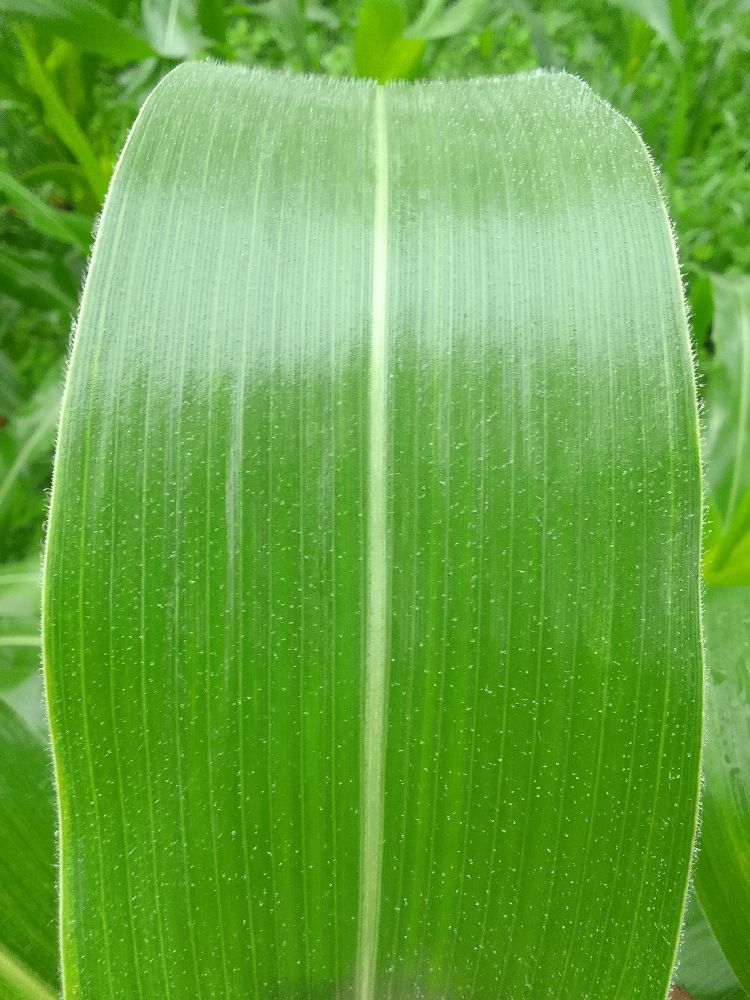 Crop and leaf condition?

maize, healthy
